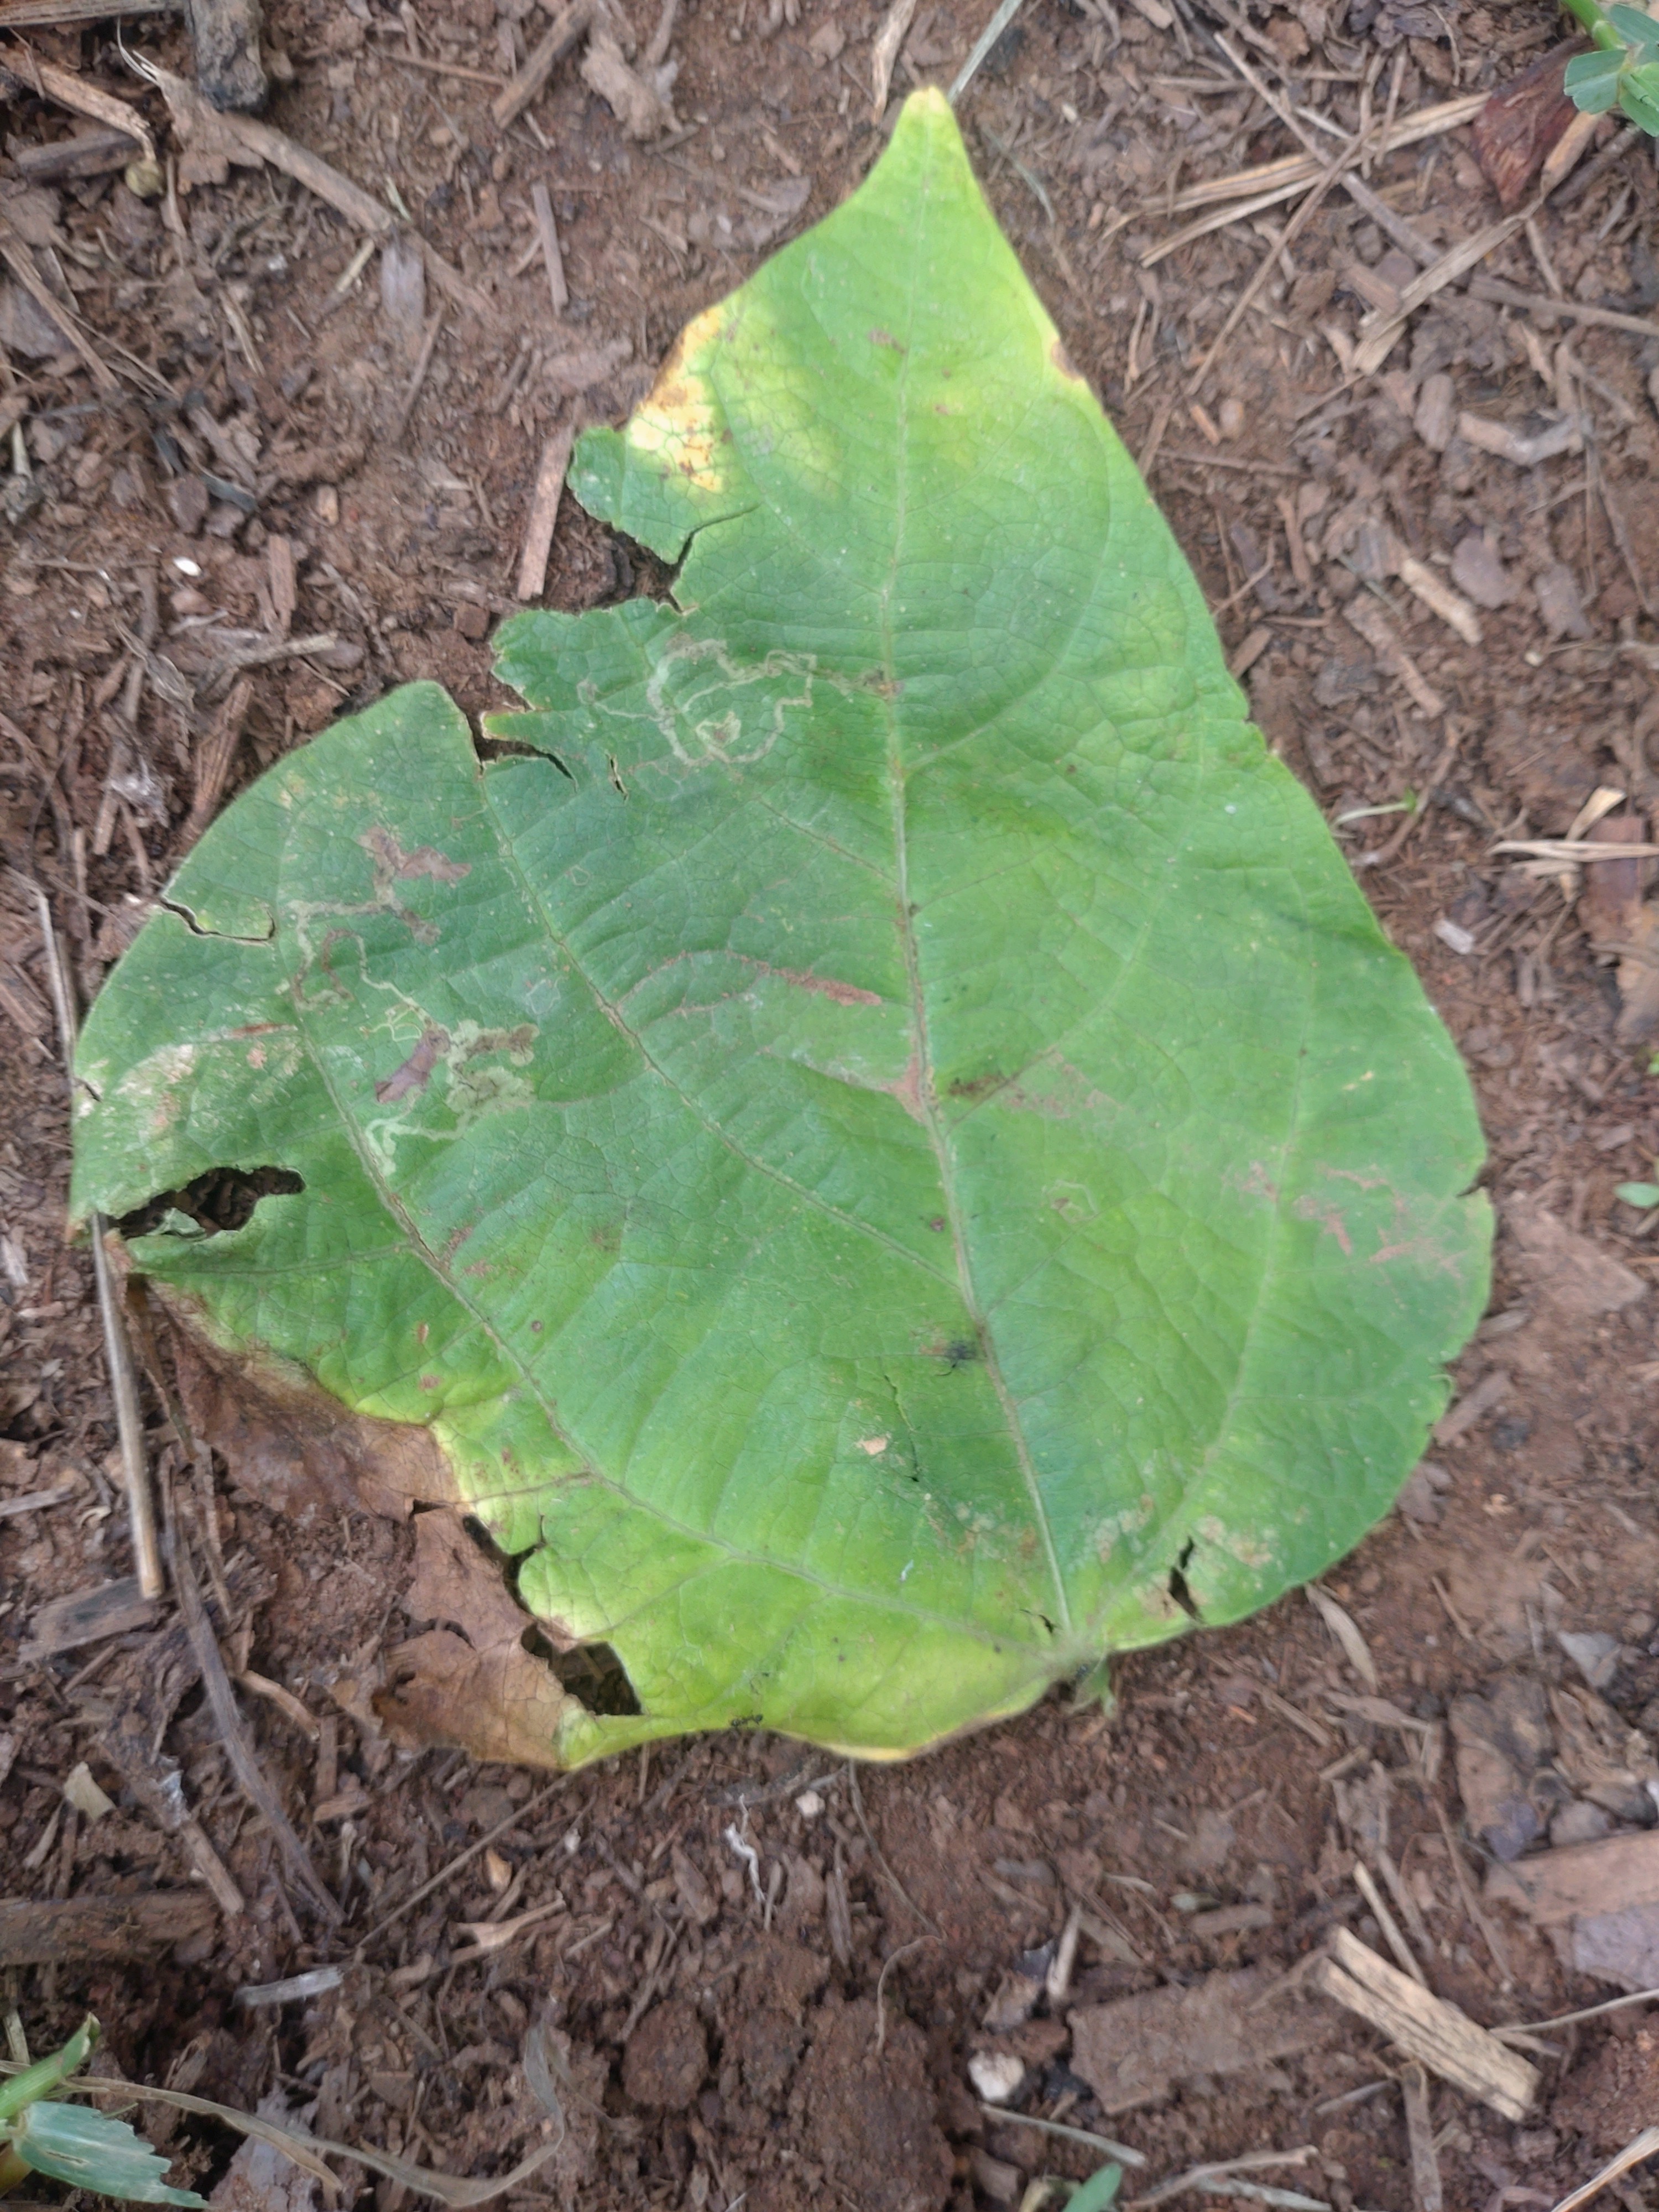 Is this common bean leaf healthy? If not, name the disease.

anthracnose
